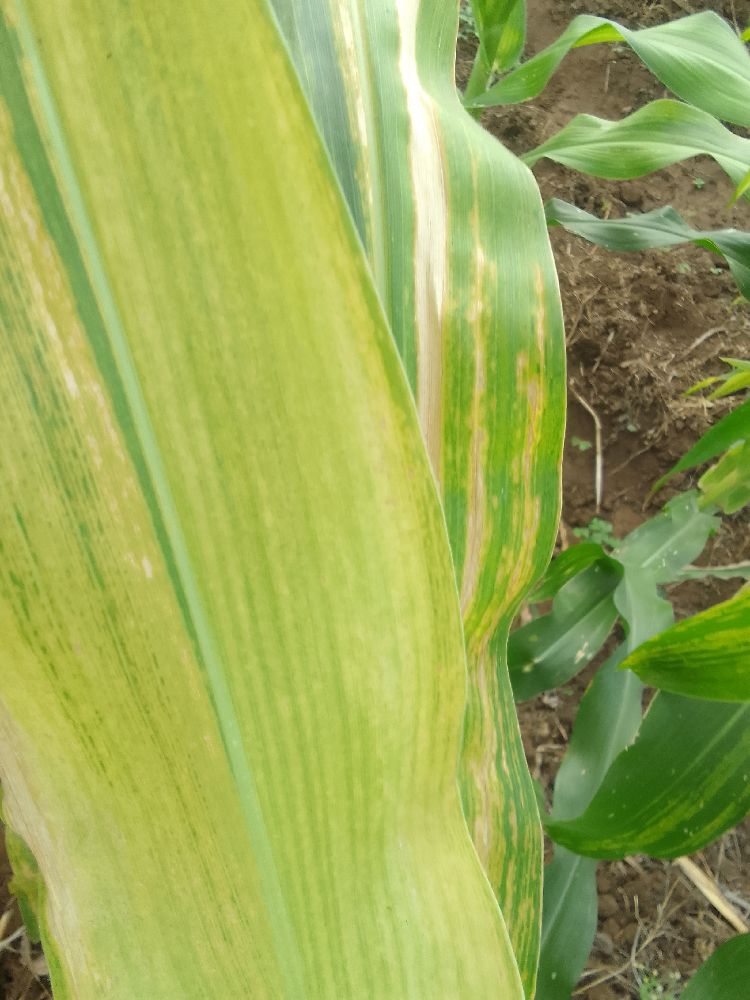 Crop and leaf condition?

maize, maize lethal necrosis
